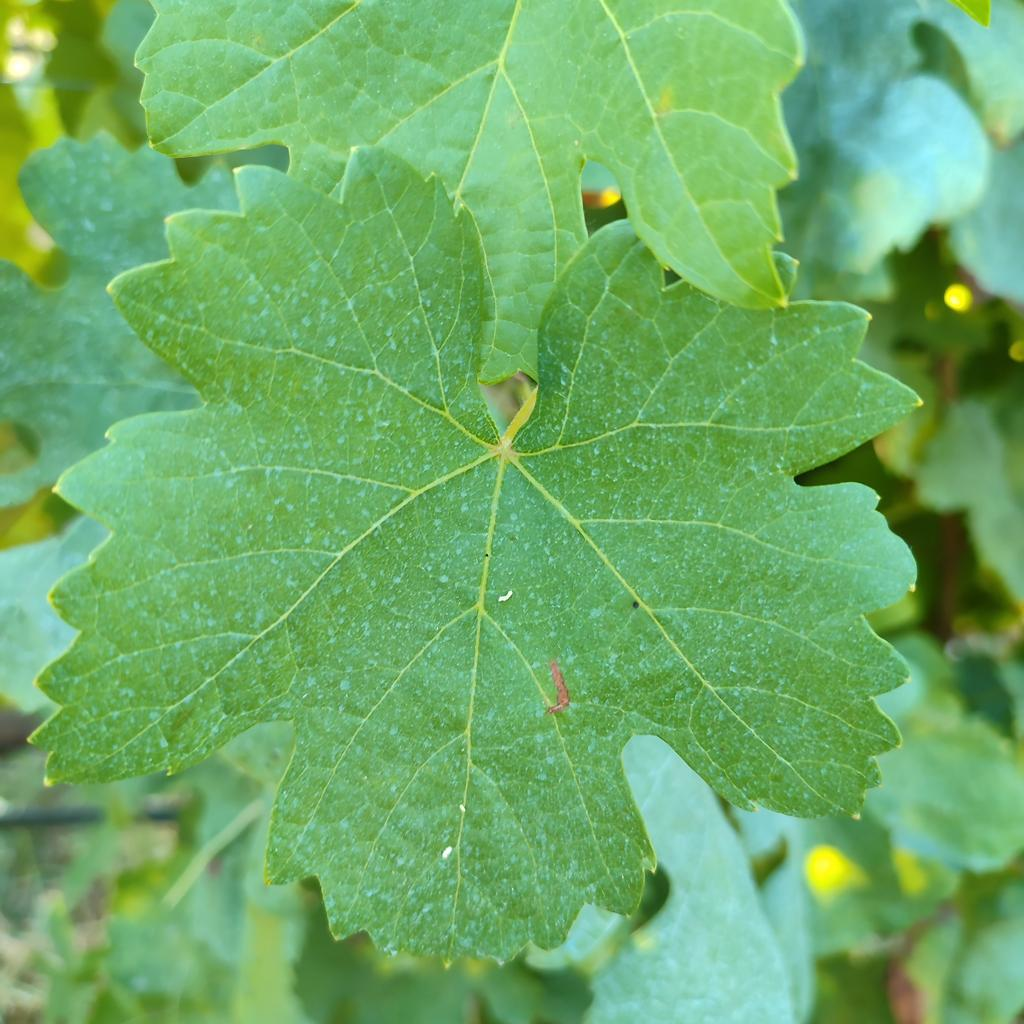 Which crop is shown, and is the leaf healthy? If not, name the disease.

grapevine, healthy
